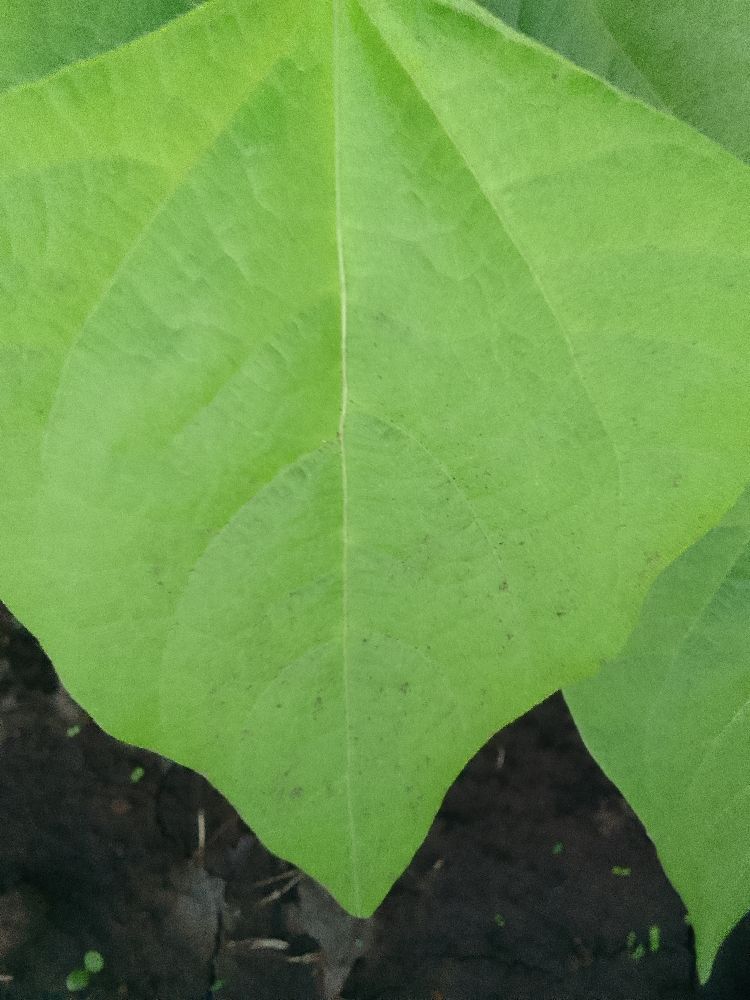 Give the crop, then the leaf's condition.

common bean, healthy
